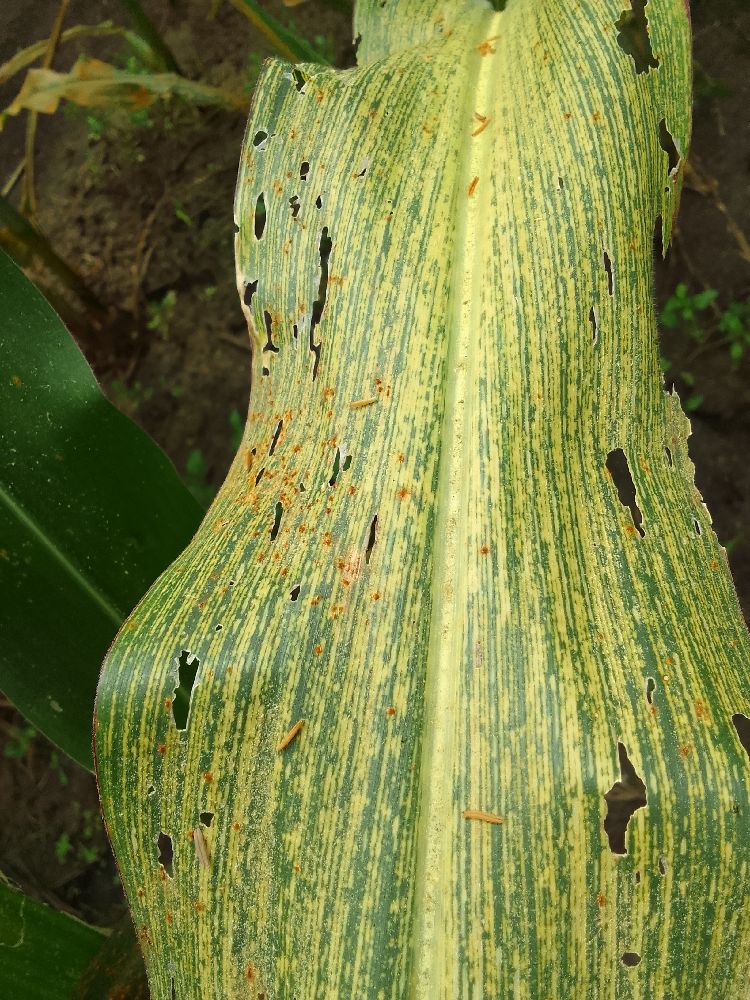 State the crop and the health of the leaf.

maize, maize streak virus
